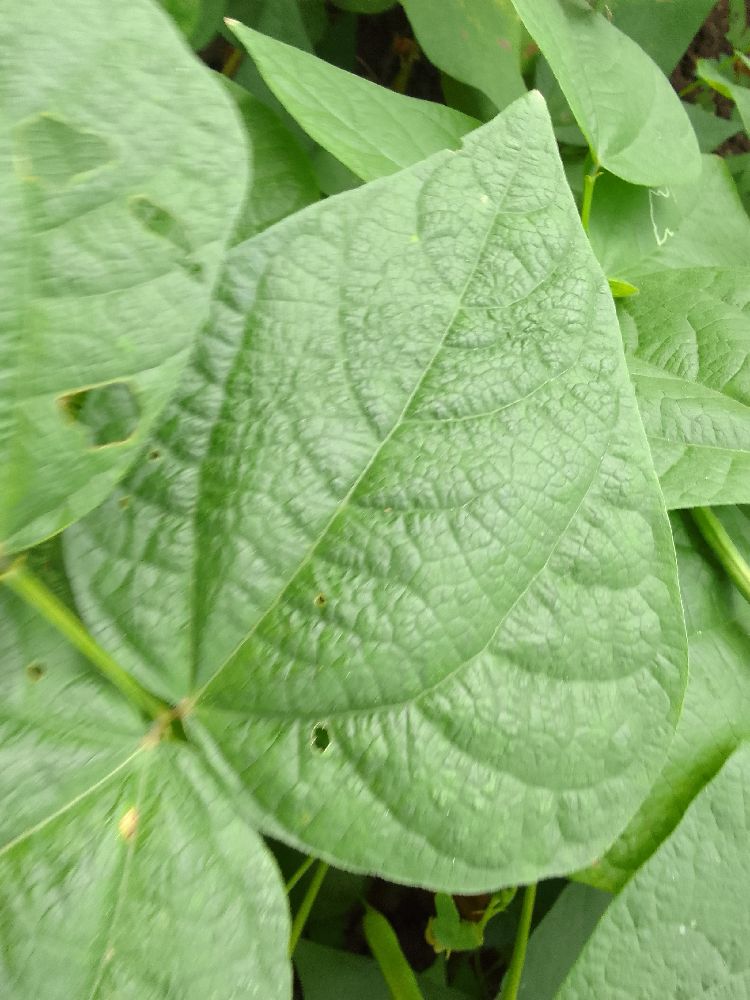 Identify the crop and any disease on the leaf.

common bean, healthy
